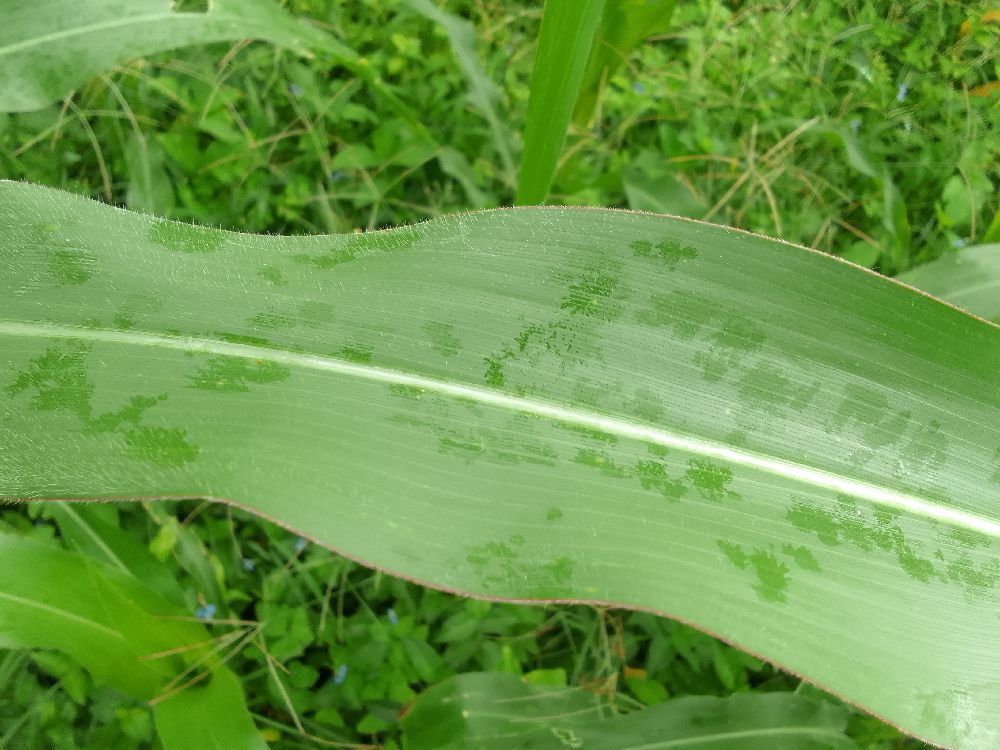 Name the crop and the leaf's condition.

maize, healthy
